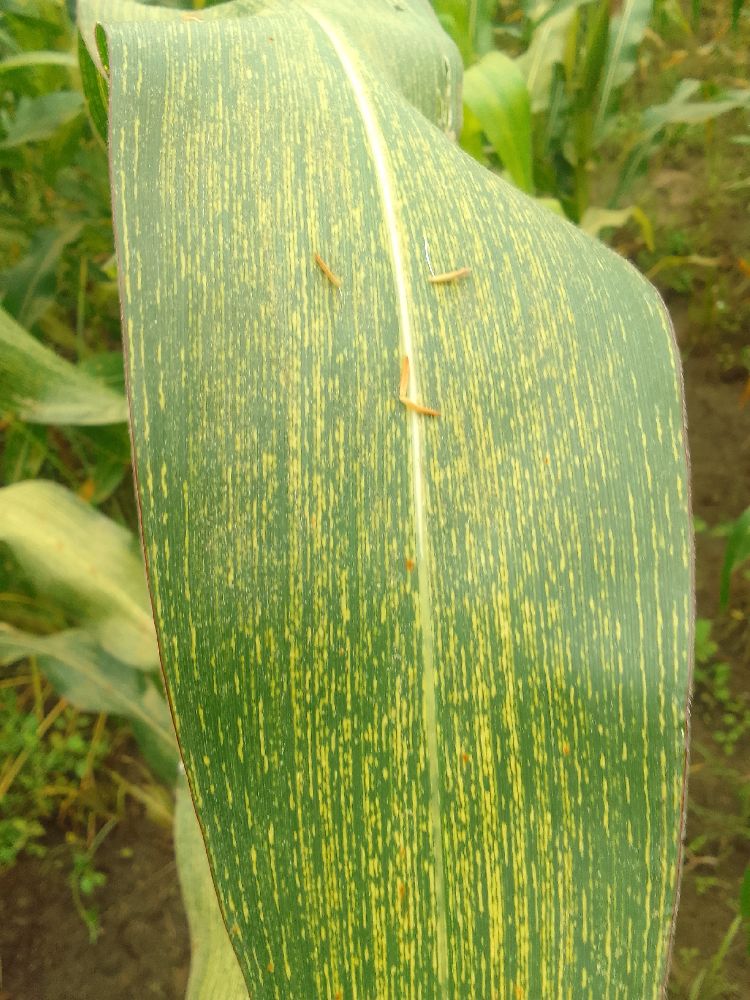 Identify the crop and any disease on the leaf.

maize, maize streak virus
